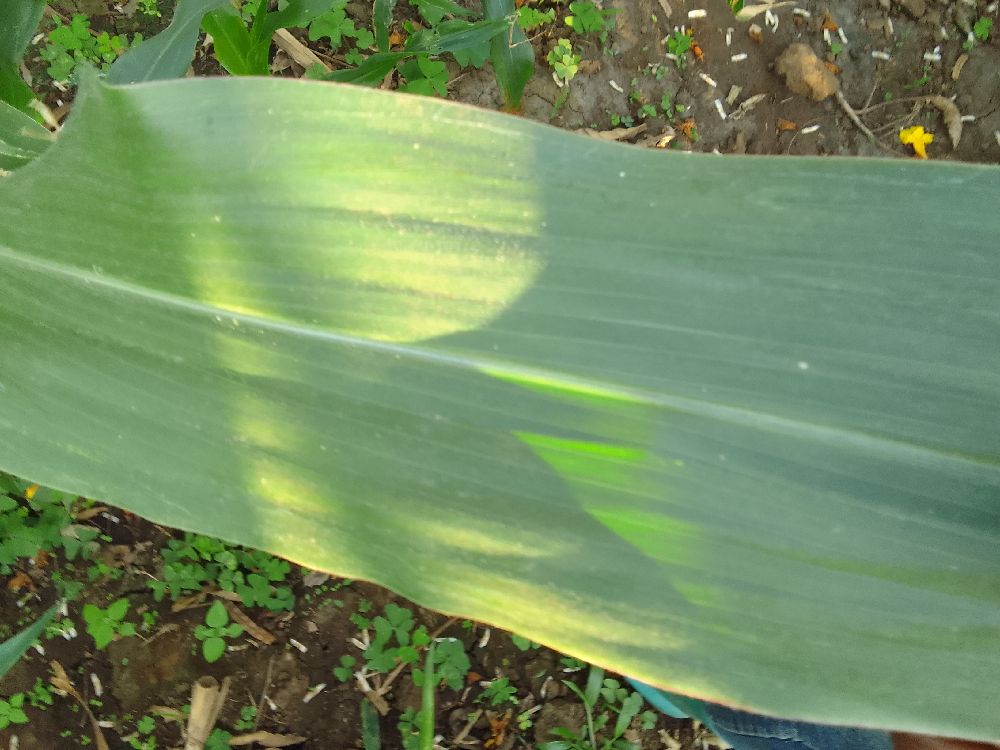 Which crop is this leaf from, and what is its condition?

maize, healthy
